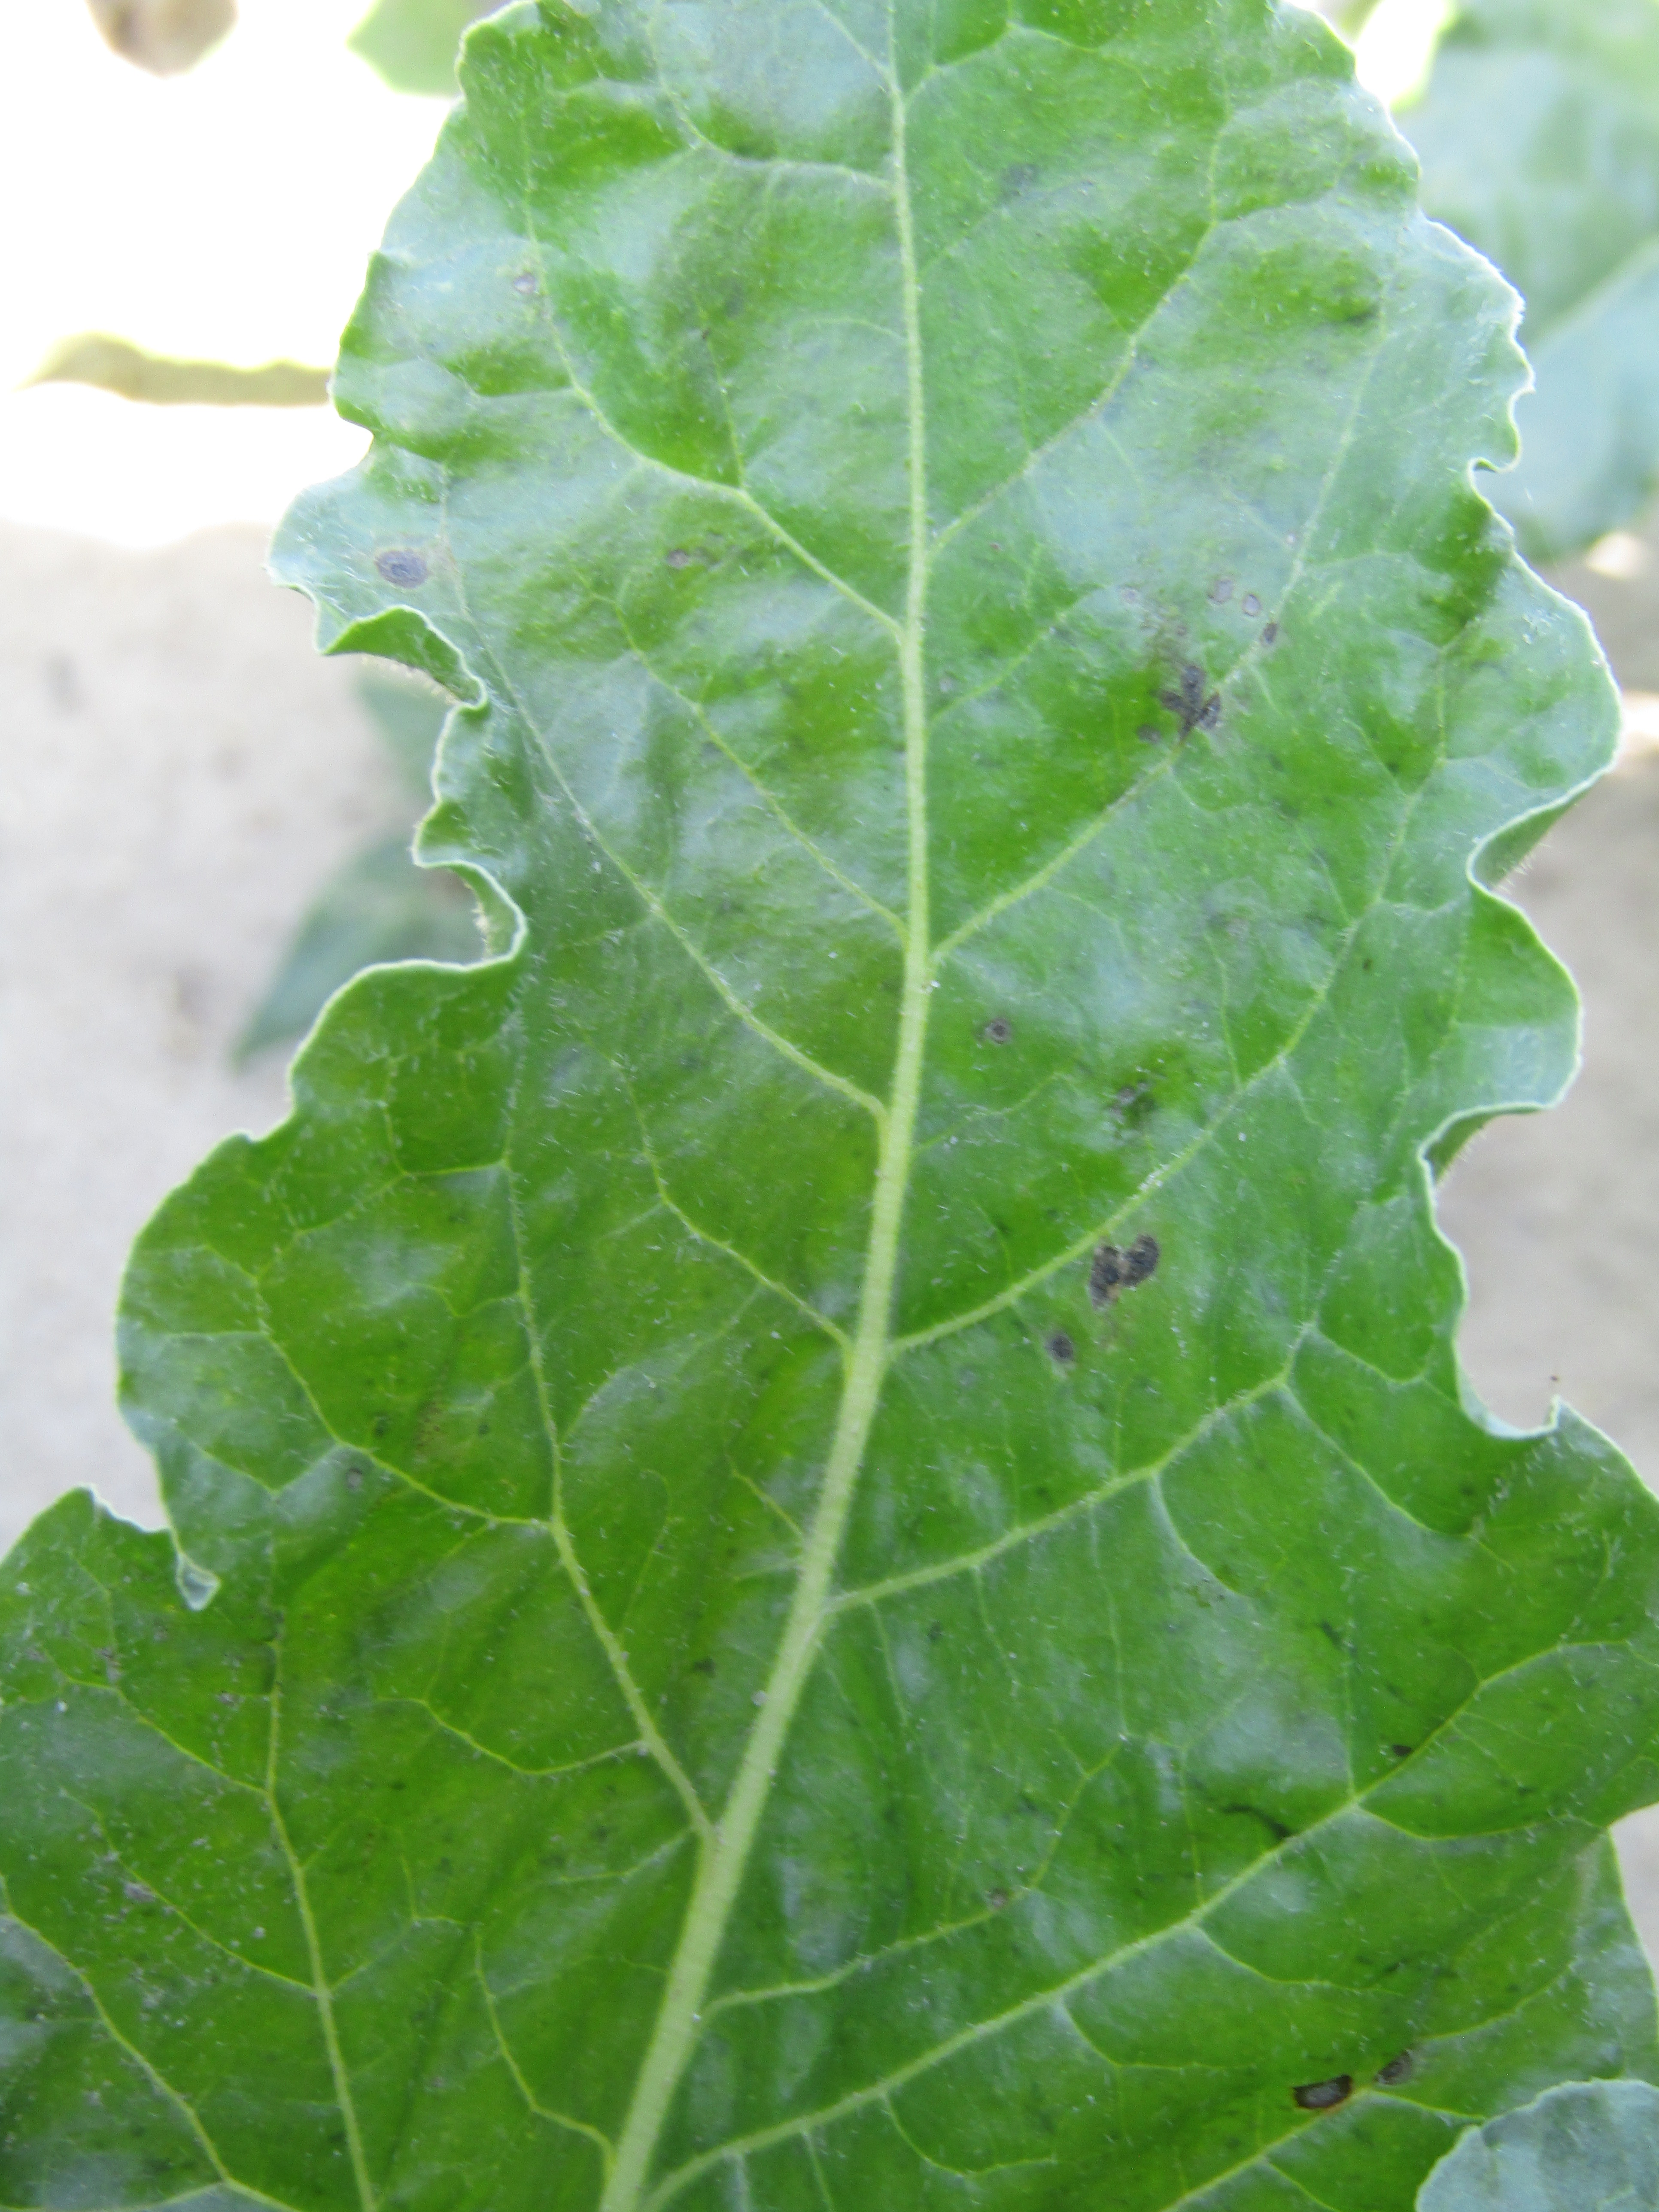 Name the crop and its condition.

beet, cercospora
